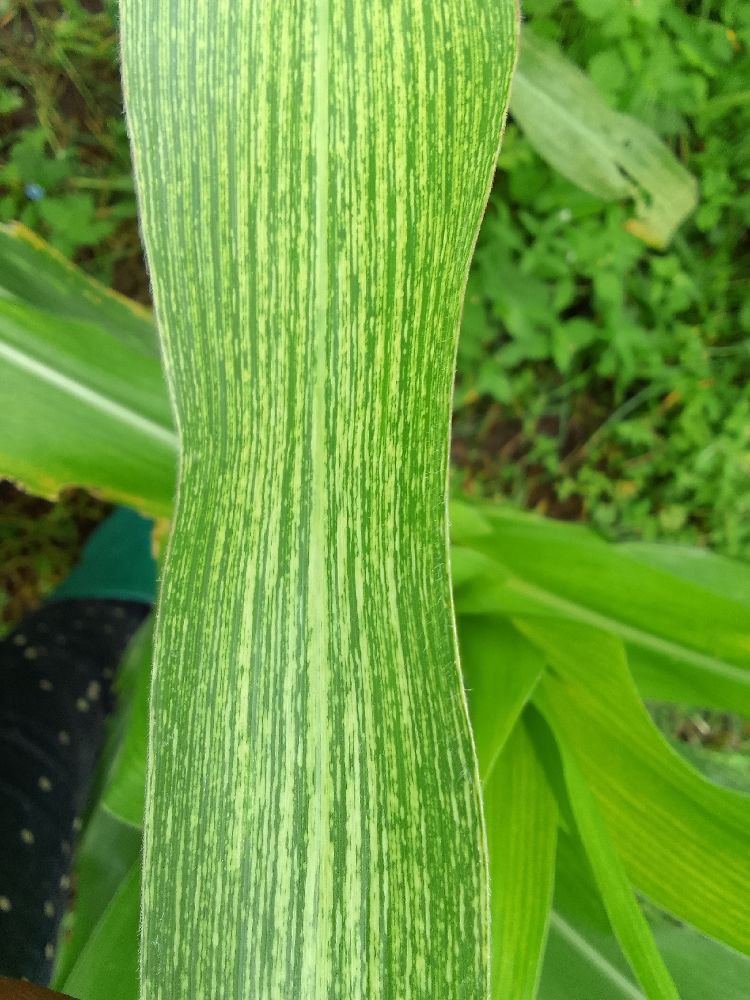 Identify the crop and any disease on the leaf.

maize, maize streak virus
